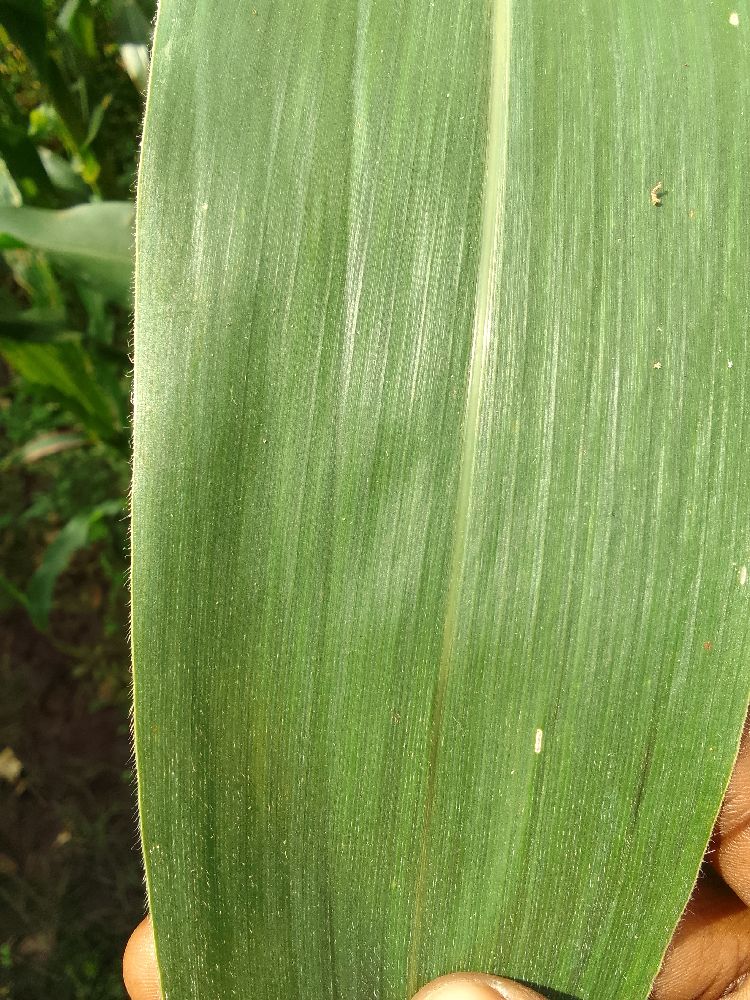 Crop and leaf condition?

maize, healthy
